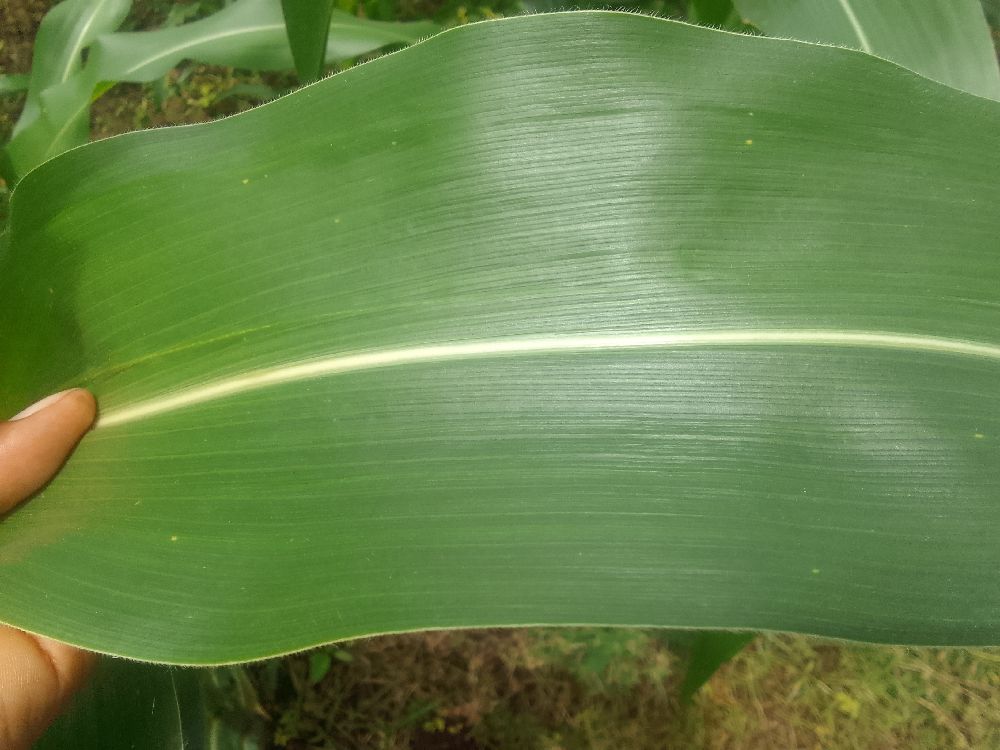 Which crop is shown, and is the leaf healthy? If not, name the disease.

maize, healthy
